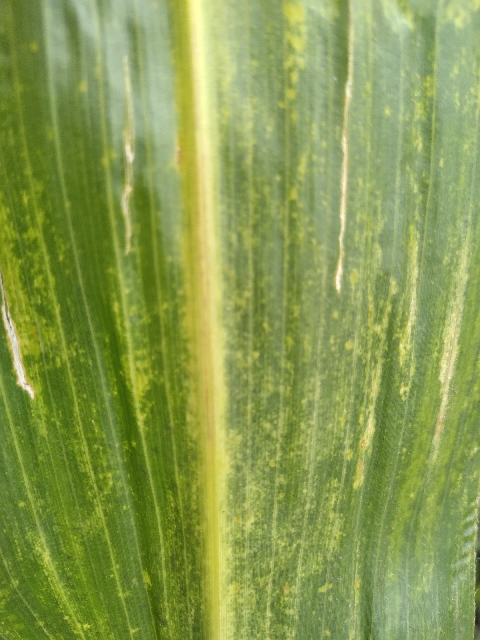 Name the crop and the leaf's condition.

maize, maize lethal necrosis
